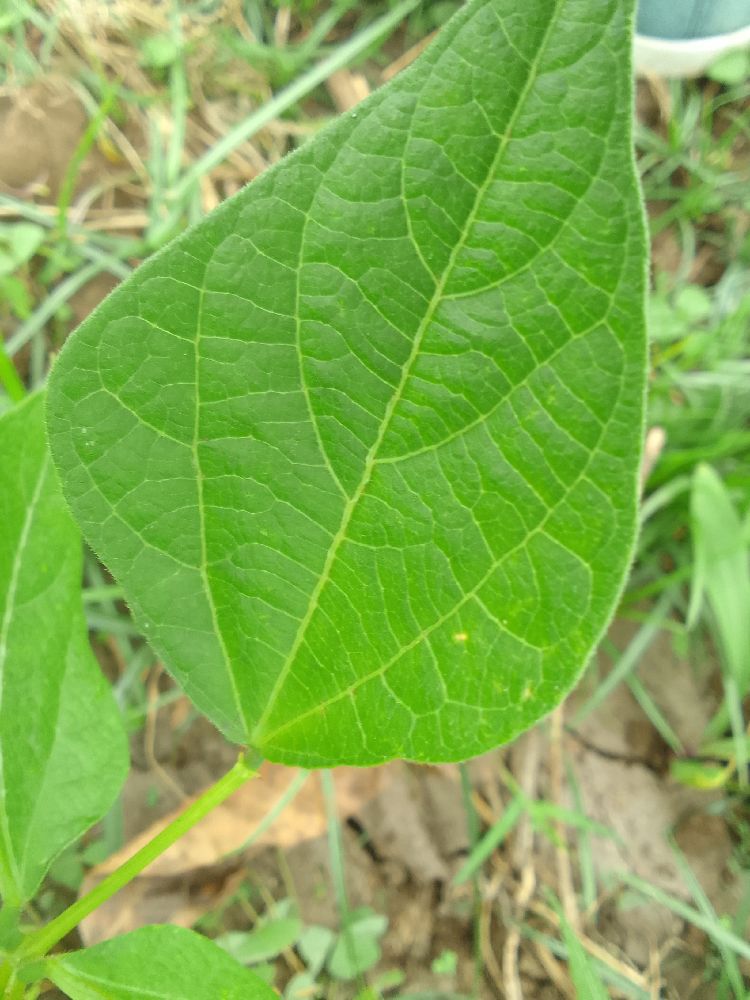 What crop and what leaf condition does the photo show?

common bean, healthy
